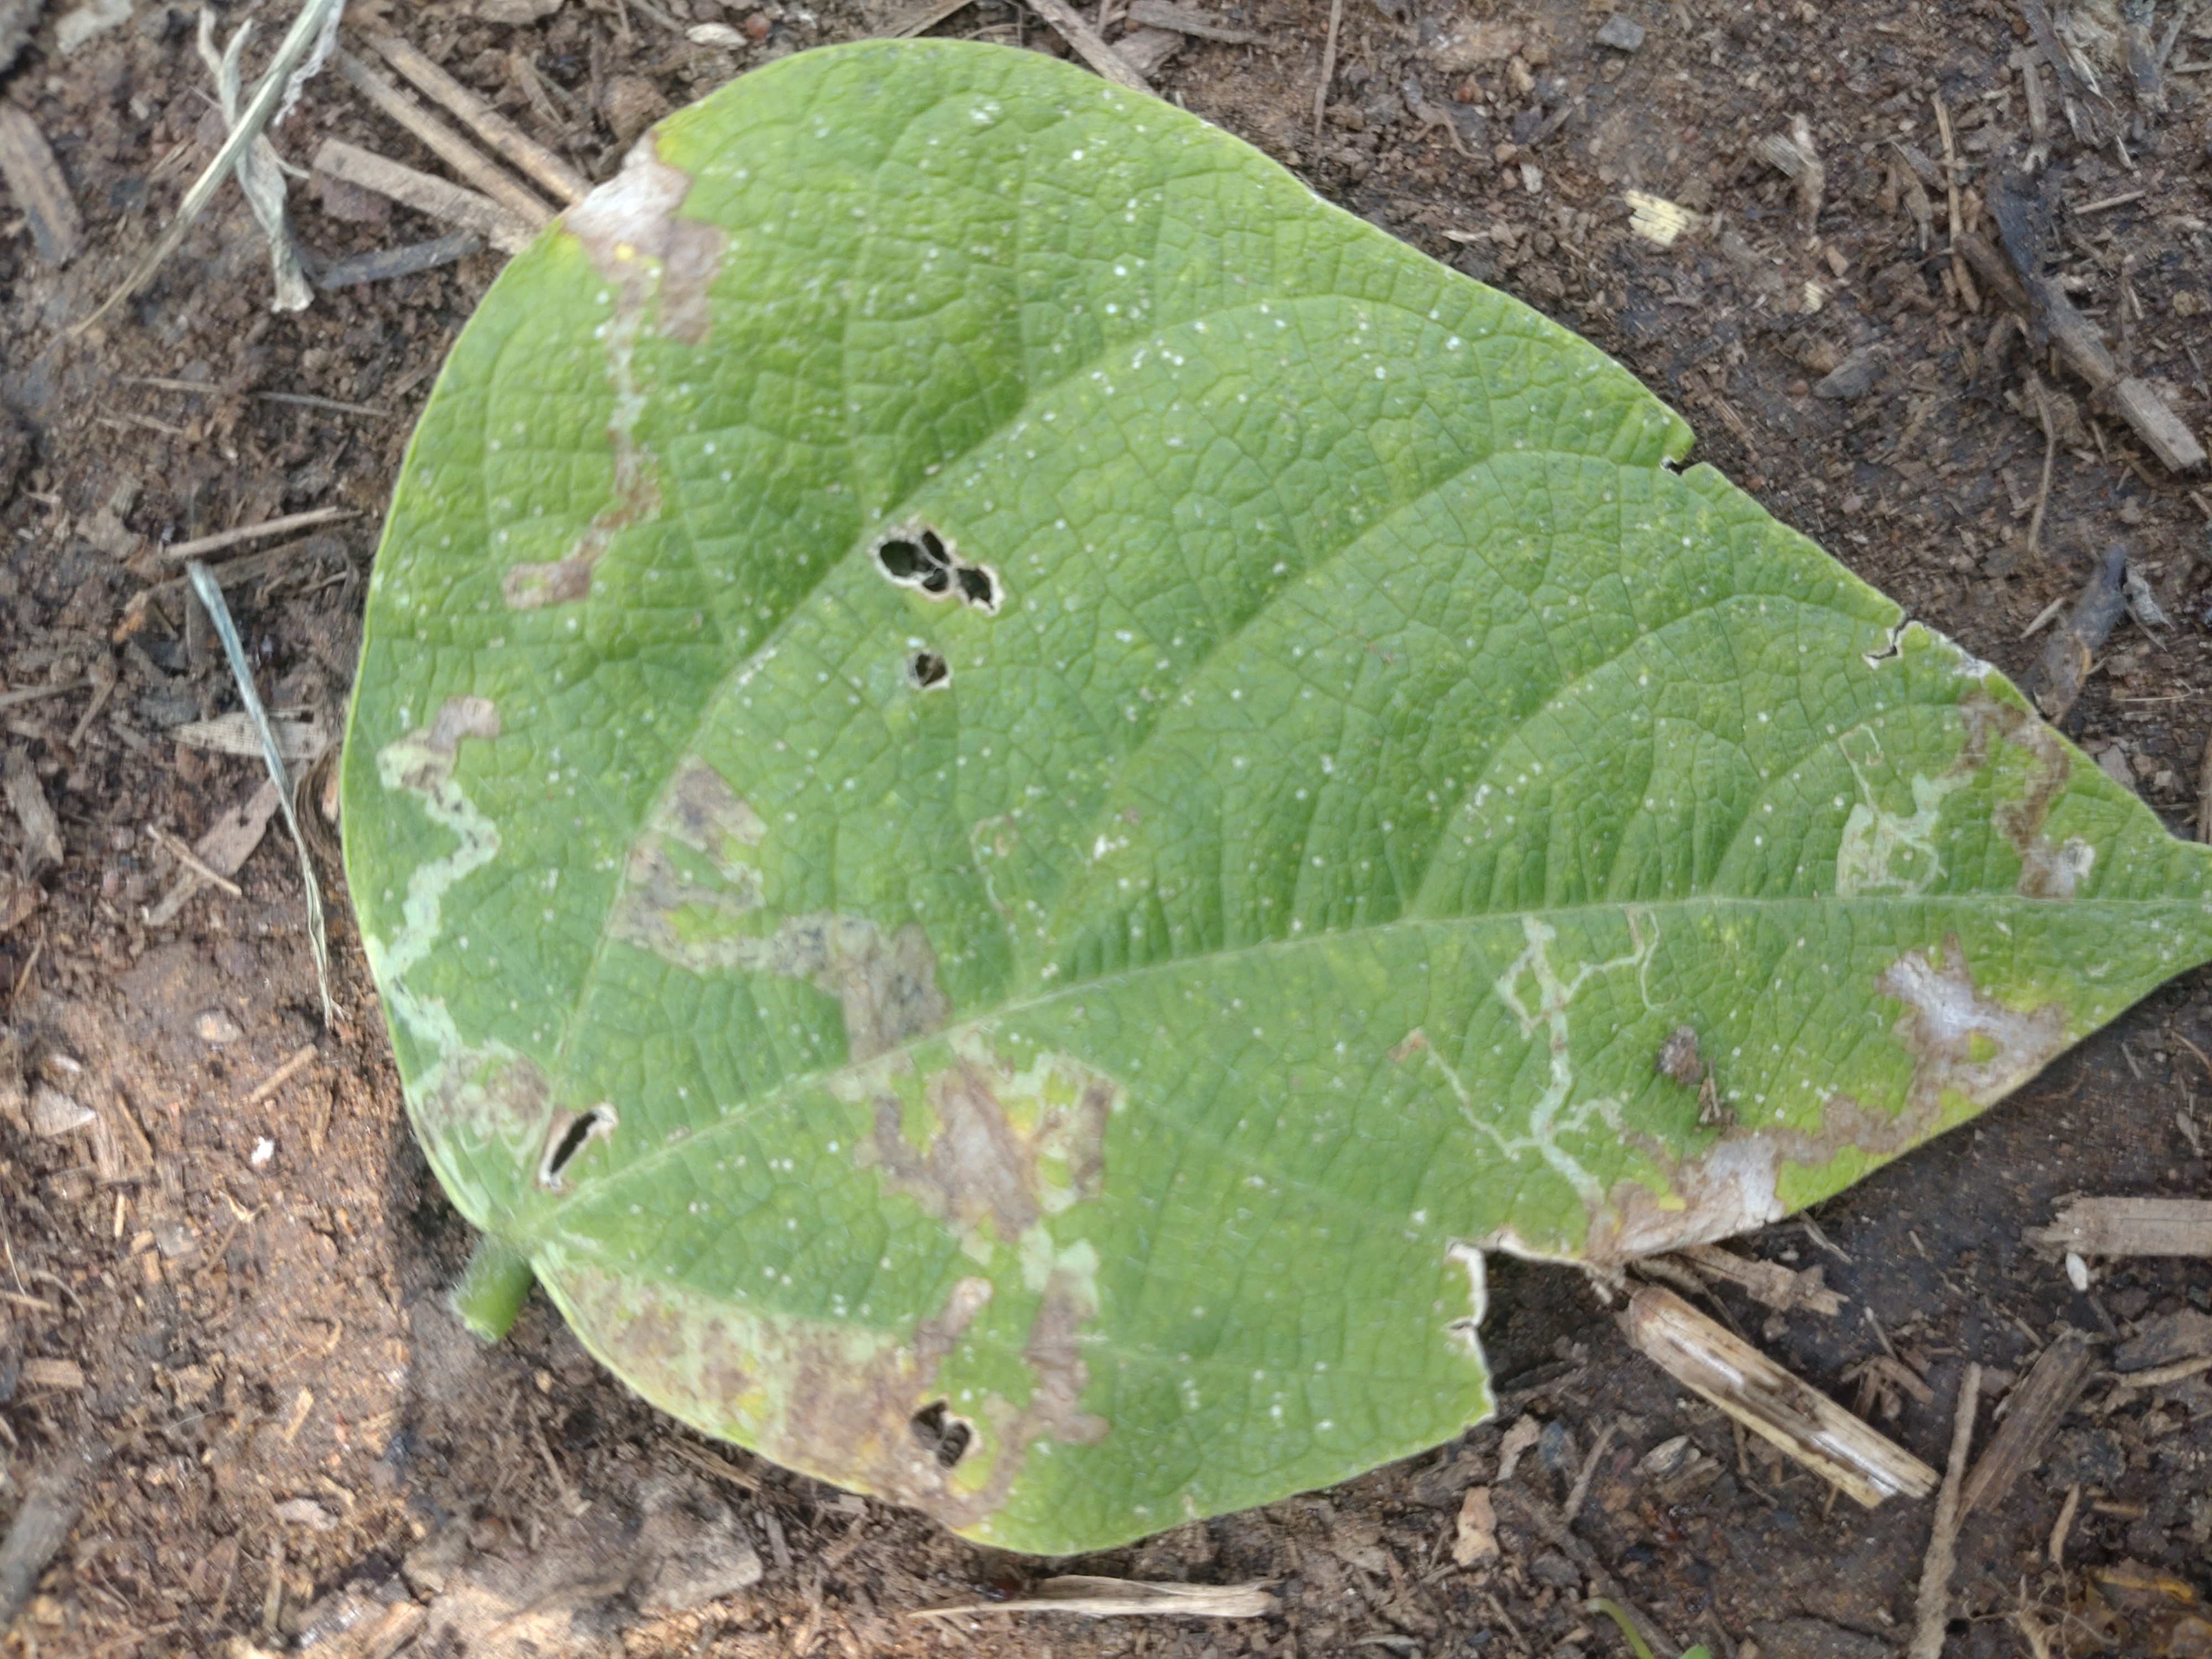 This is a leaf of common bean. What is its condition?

anthracnose
